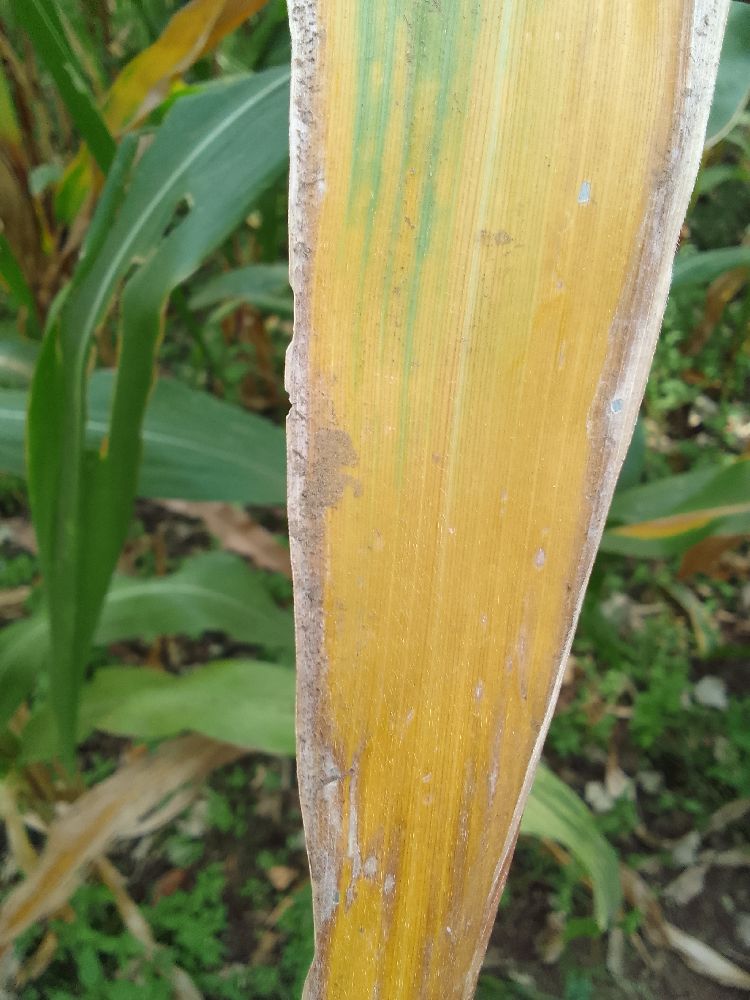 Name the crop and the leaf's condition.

maize, maize lethal necrosis
